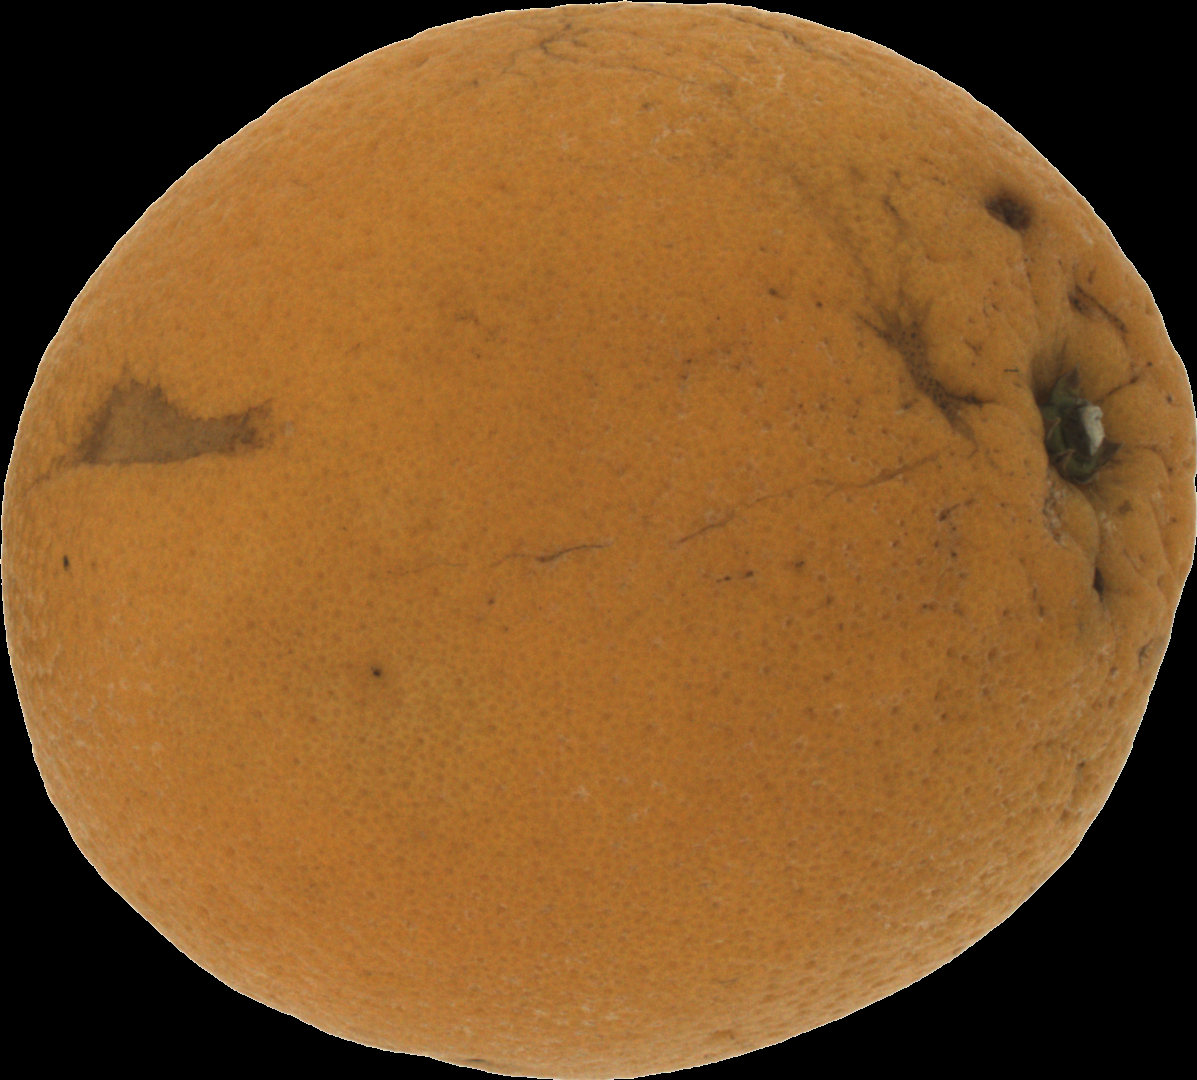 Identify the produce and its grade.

orange, bad
